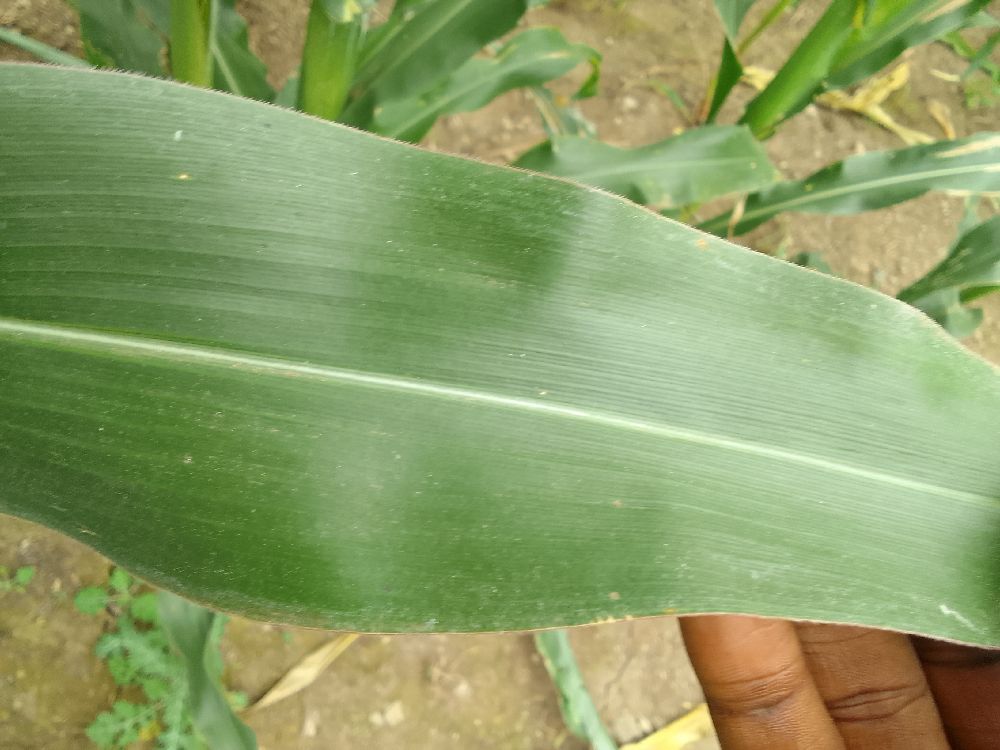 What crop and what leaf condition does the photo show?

maize, healthy
